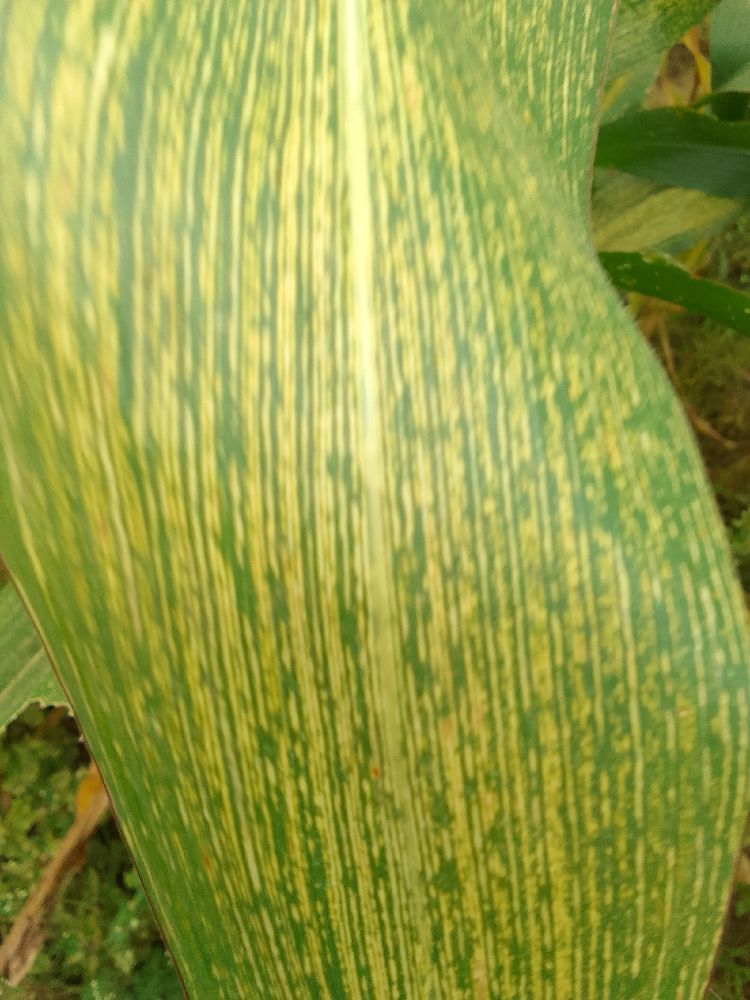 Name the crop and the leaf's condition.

maize, maize streak virus
